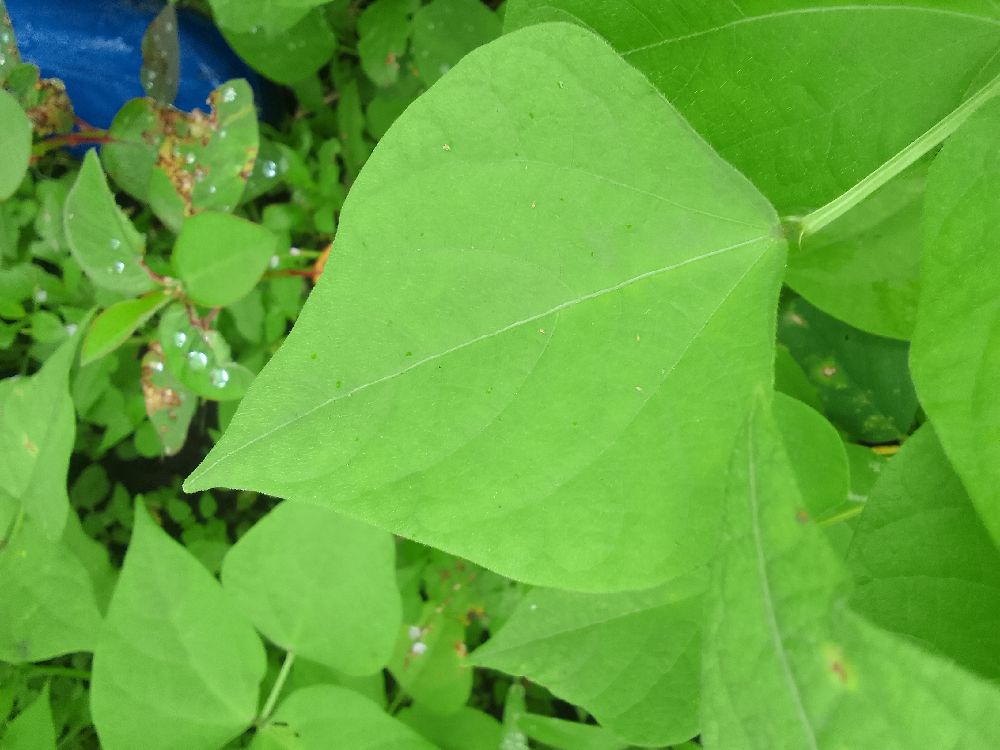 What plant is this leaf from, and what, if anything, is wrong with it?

common bean, healthy
